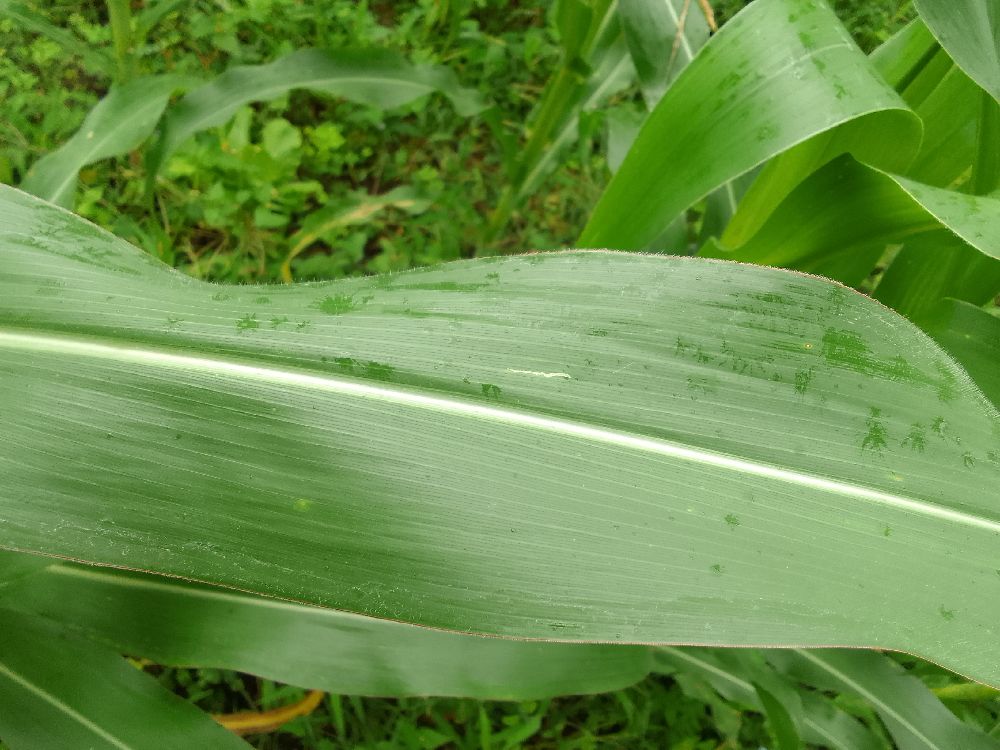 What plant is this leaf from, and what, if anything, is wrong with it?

maize, healthy
